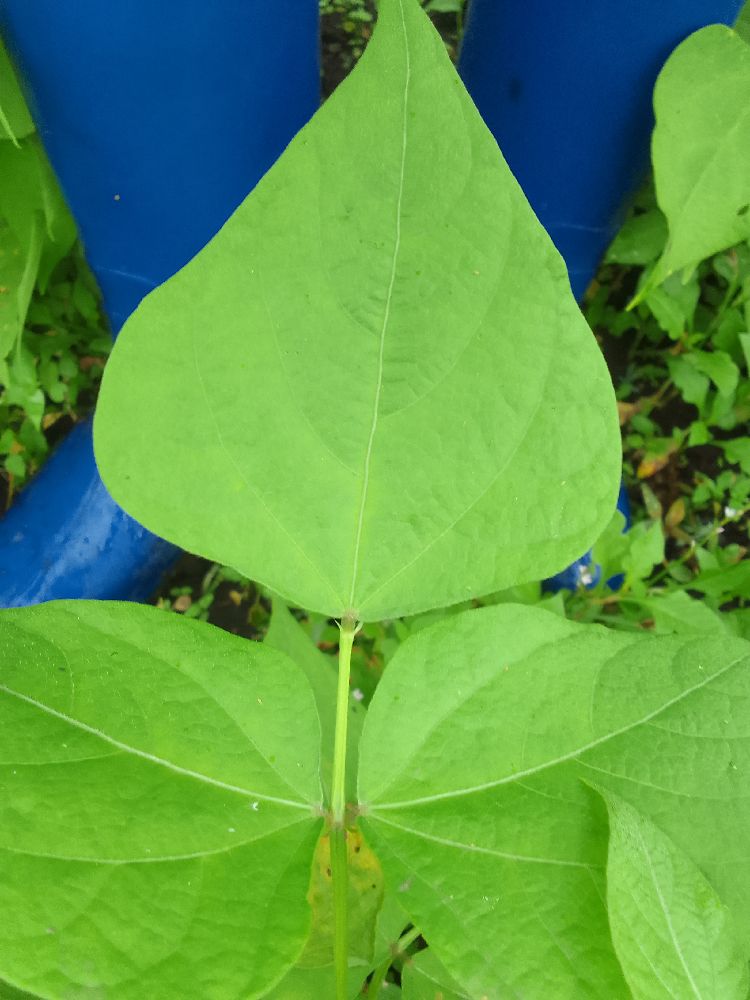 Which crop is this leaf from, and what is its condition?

common bean, healthy
